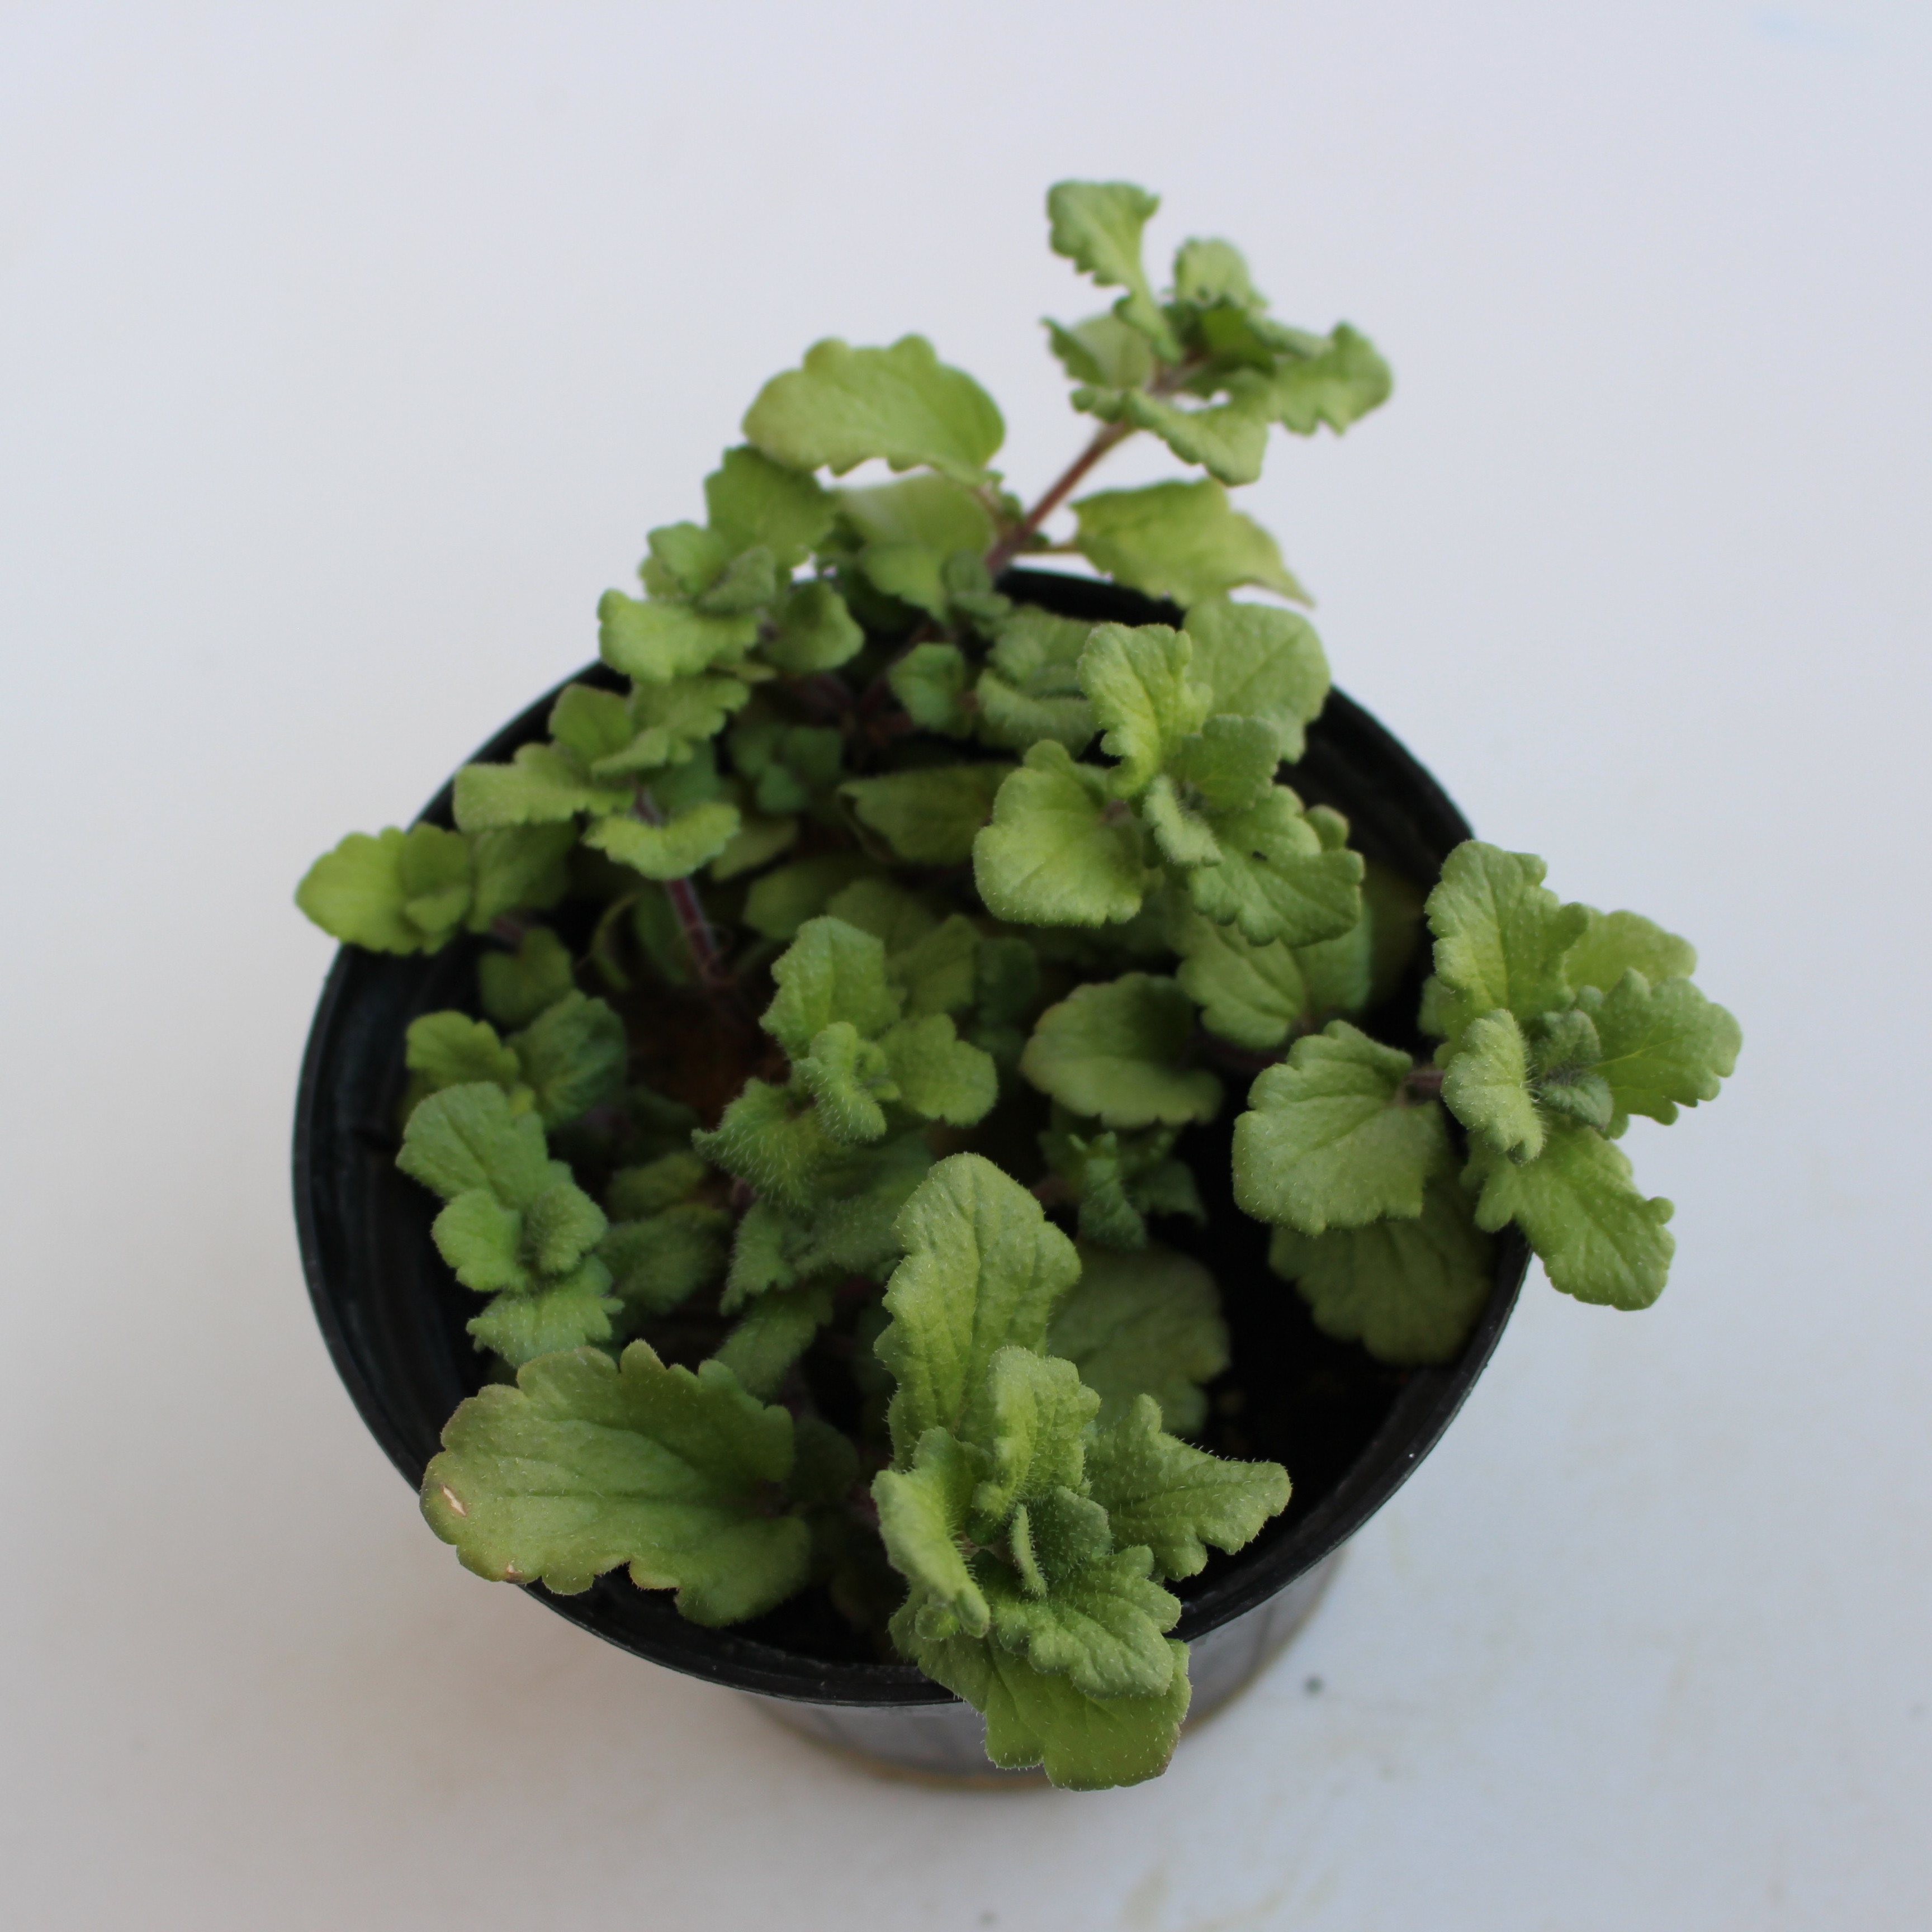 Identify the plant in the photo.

Veronica persica
